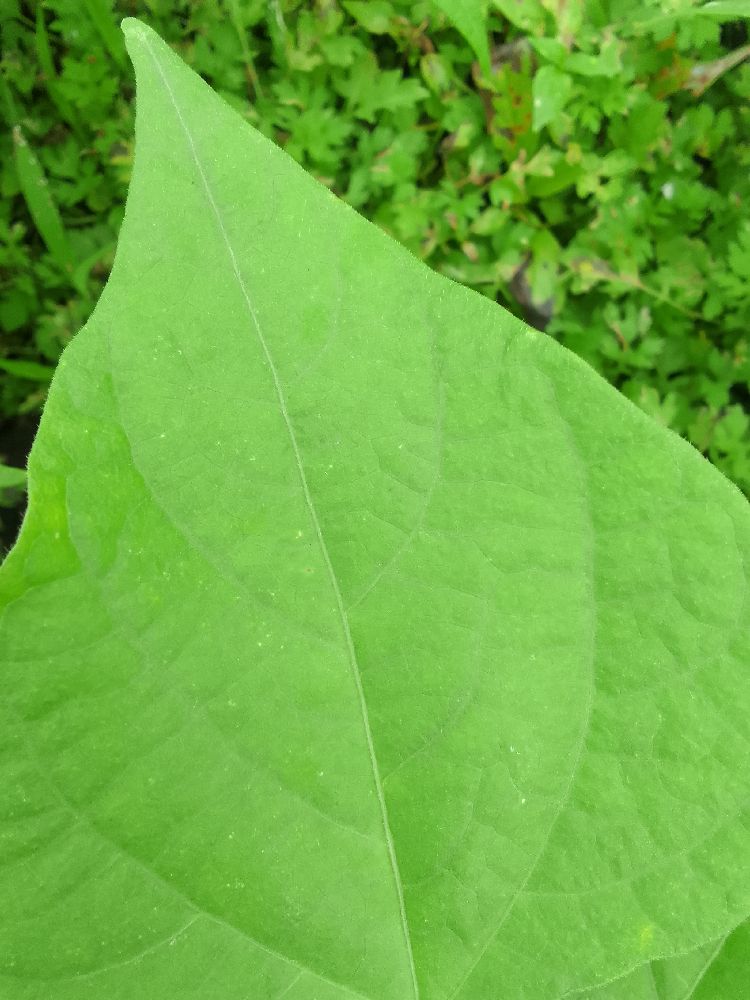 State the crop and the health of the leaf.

common bean, healthy
